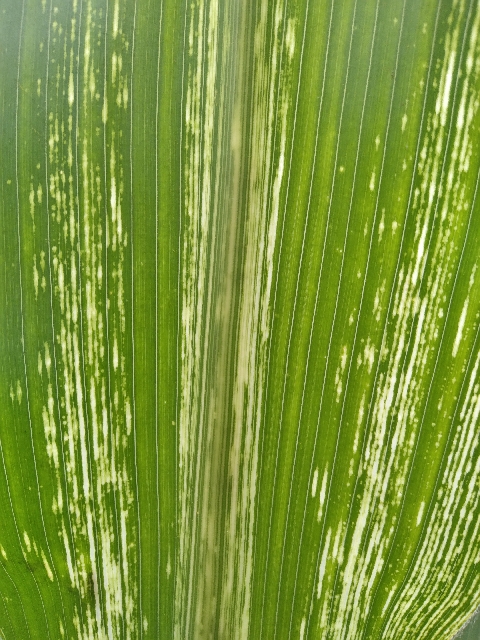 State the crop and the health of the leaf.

maize, maize streak virus
